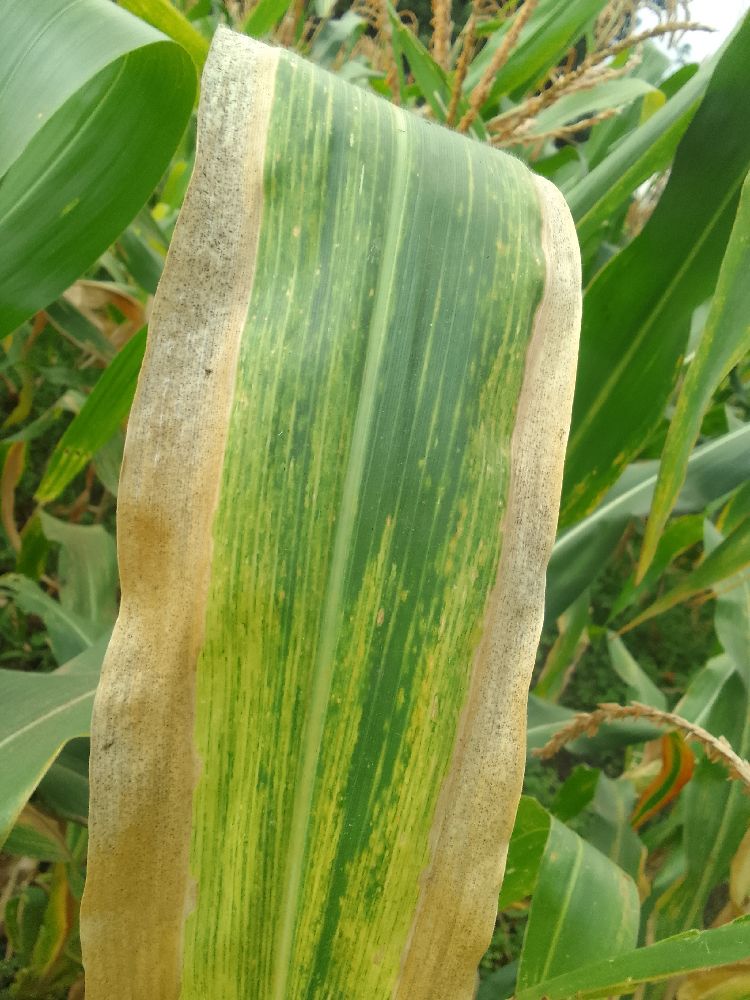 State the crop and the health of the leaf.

maize, maize lethal necrosis
